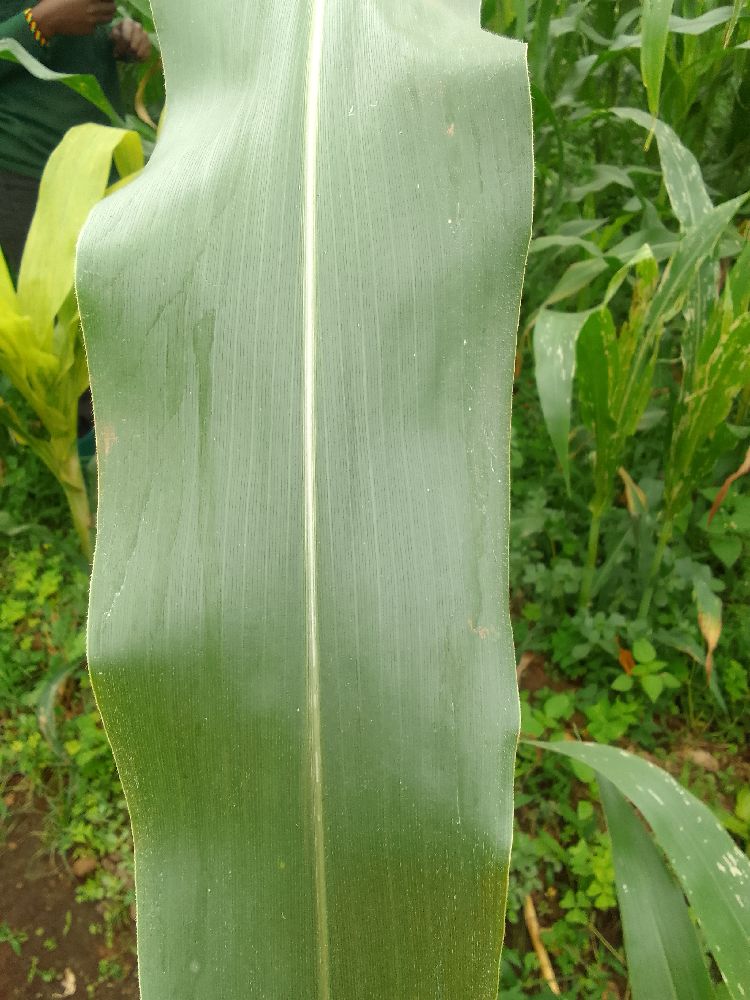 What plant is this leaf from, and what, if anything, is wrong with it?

maize, healthy
